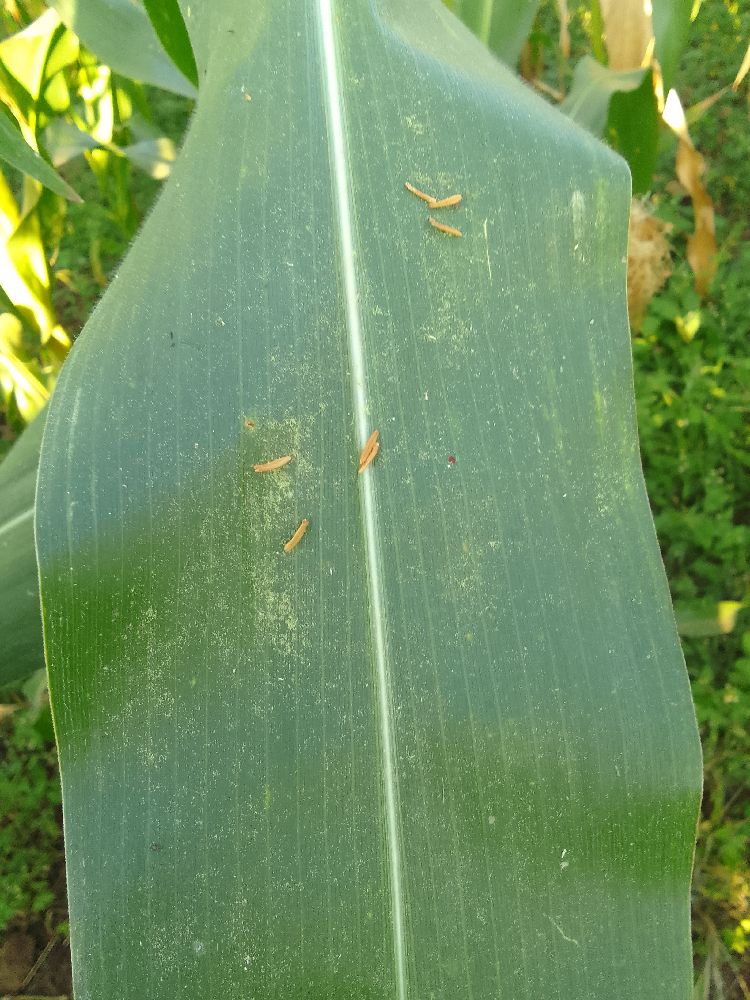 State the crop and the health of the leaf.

maize, healthy
